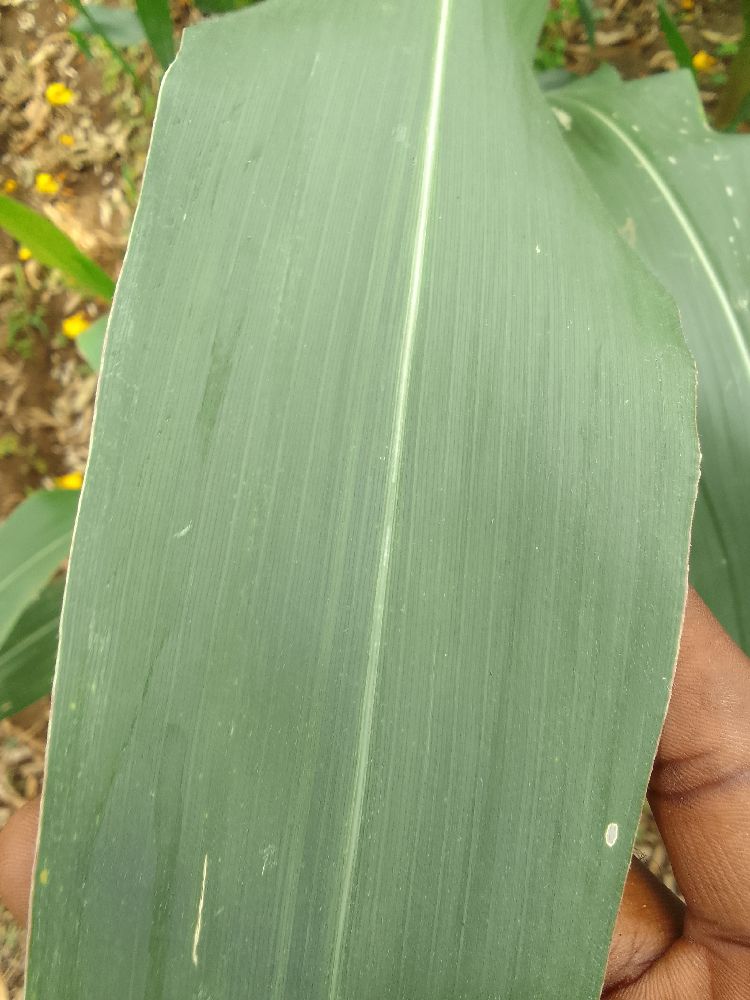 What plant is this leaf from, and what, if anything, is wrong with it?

maize, healthy
